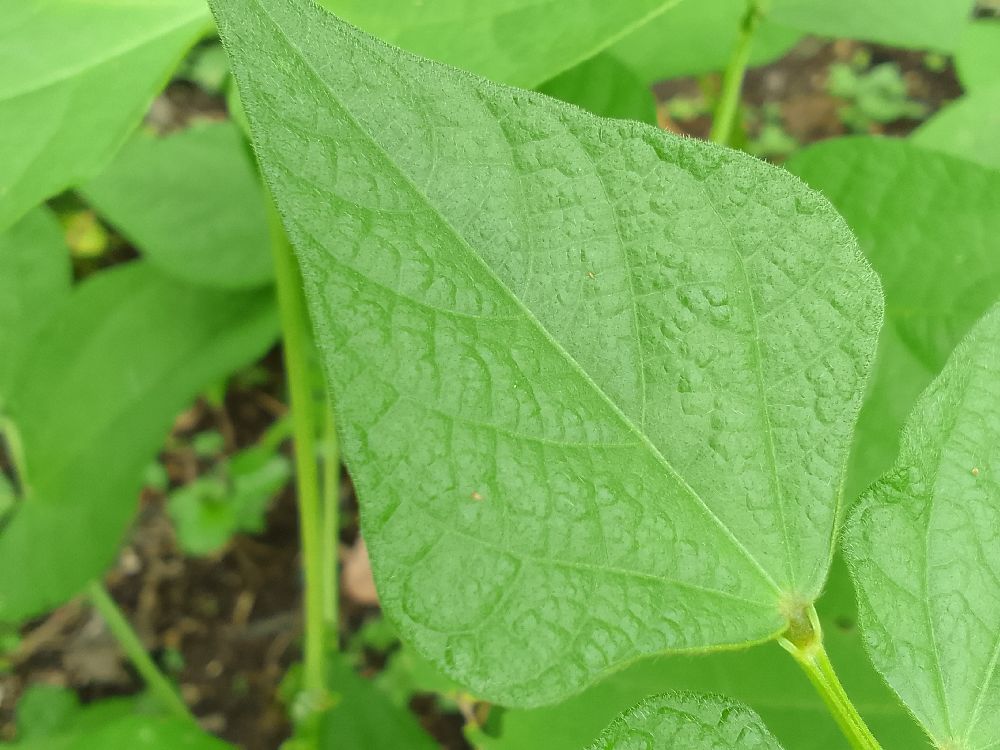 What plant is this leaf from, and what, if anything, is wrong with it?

common bean, healthy
